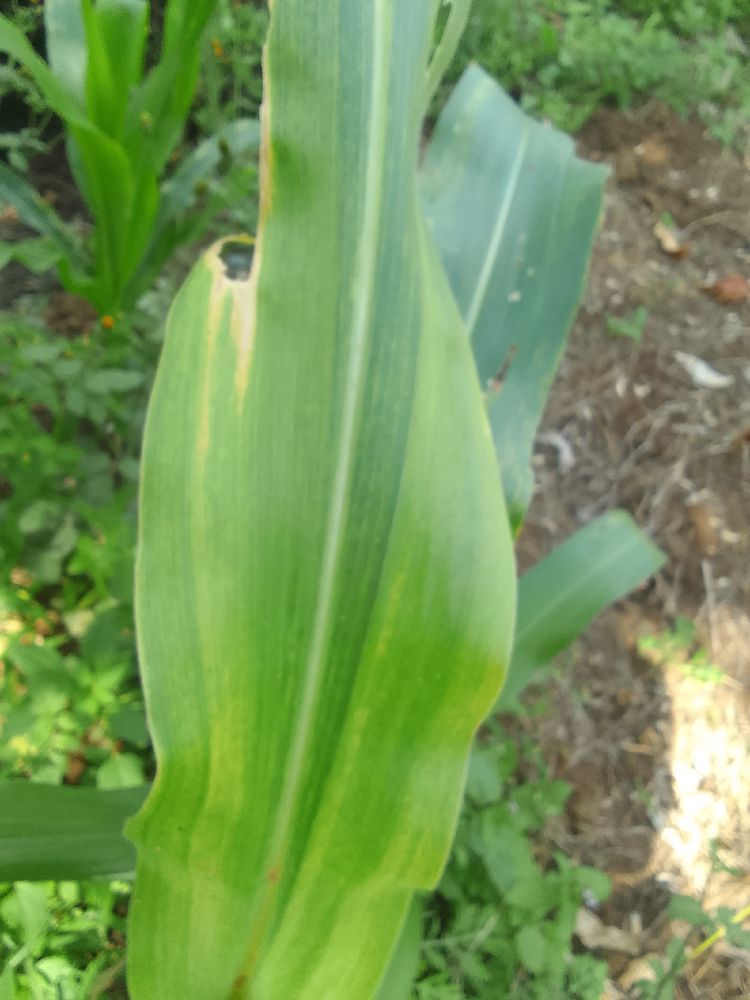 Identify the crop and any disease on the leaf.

maize, maize lethal necrosis
